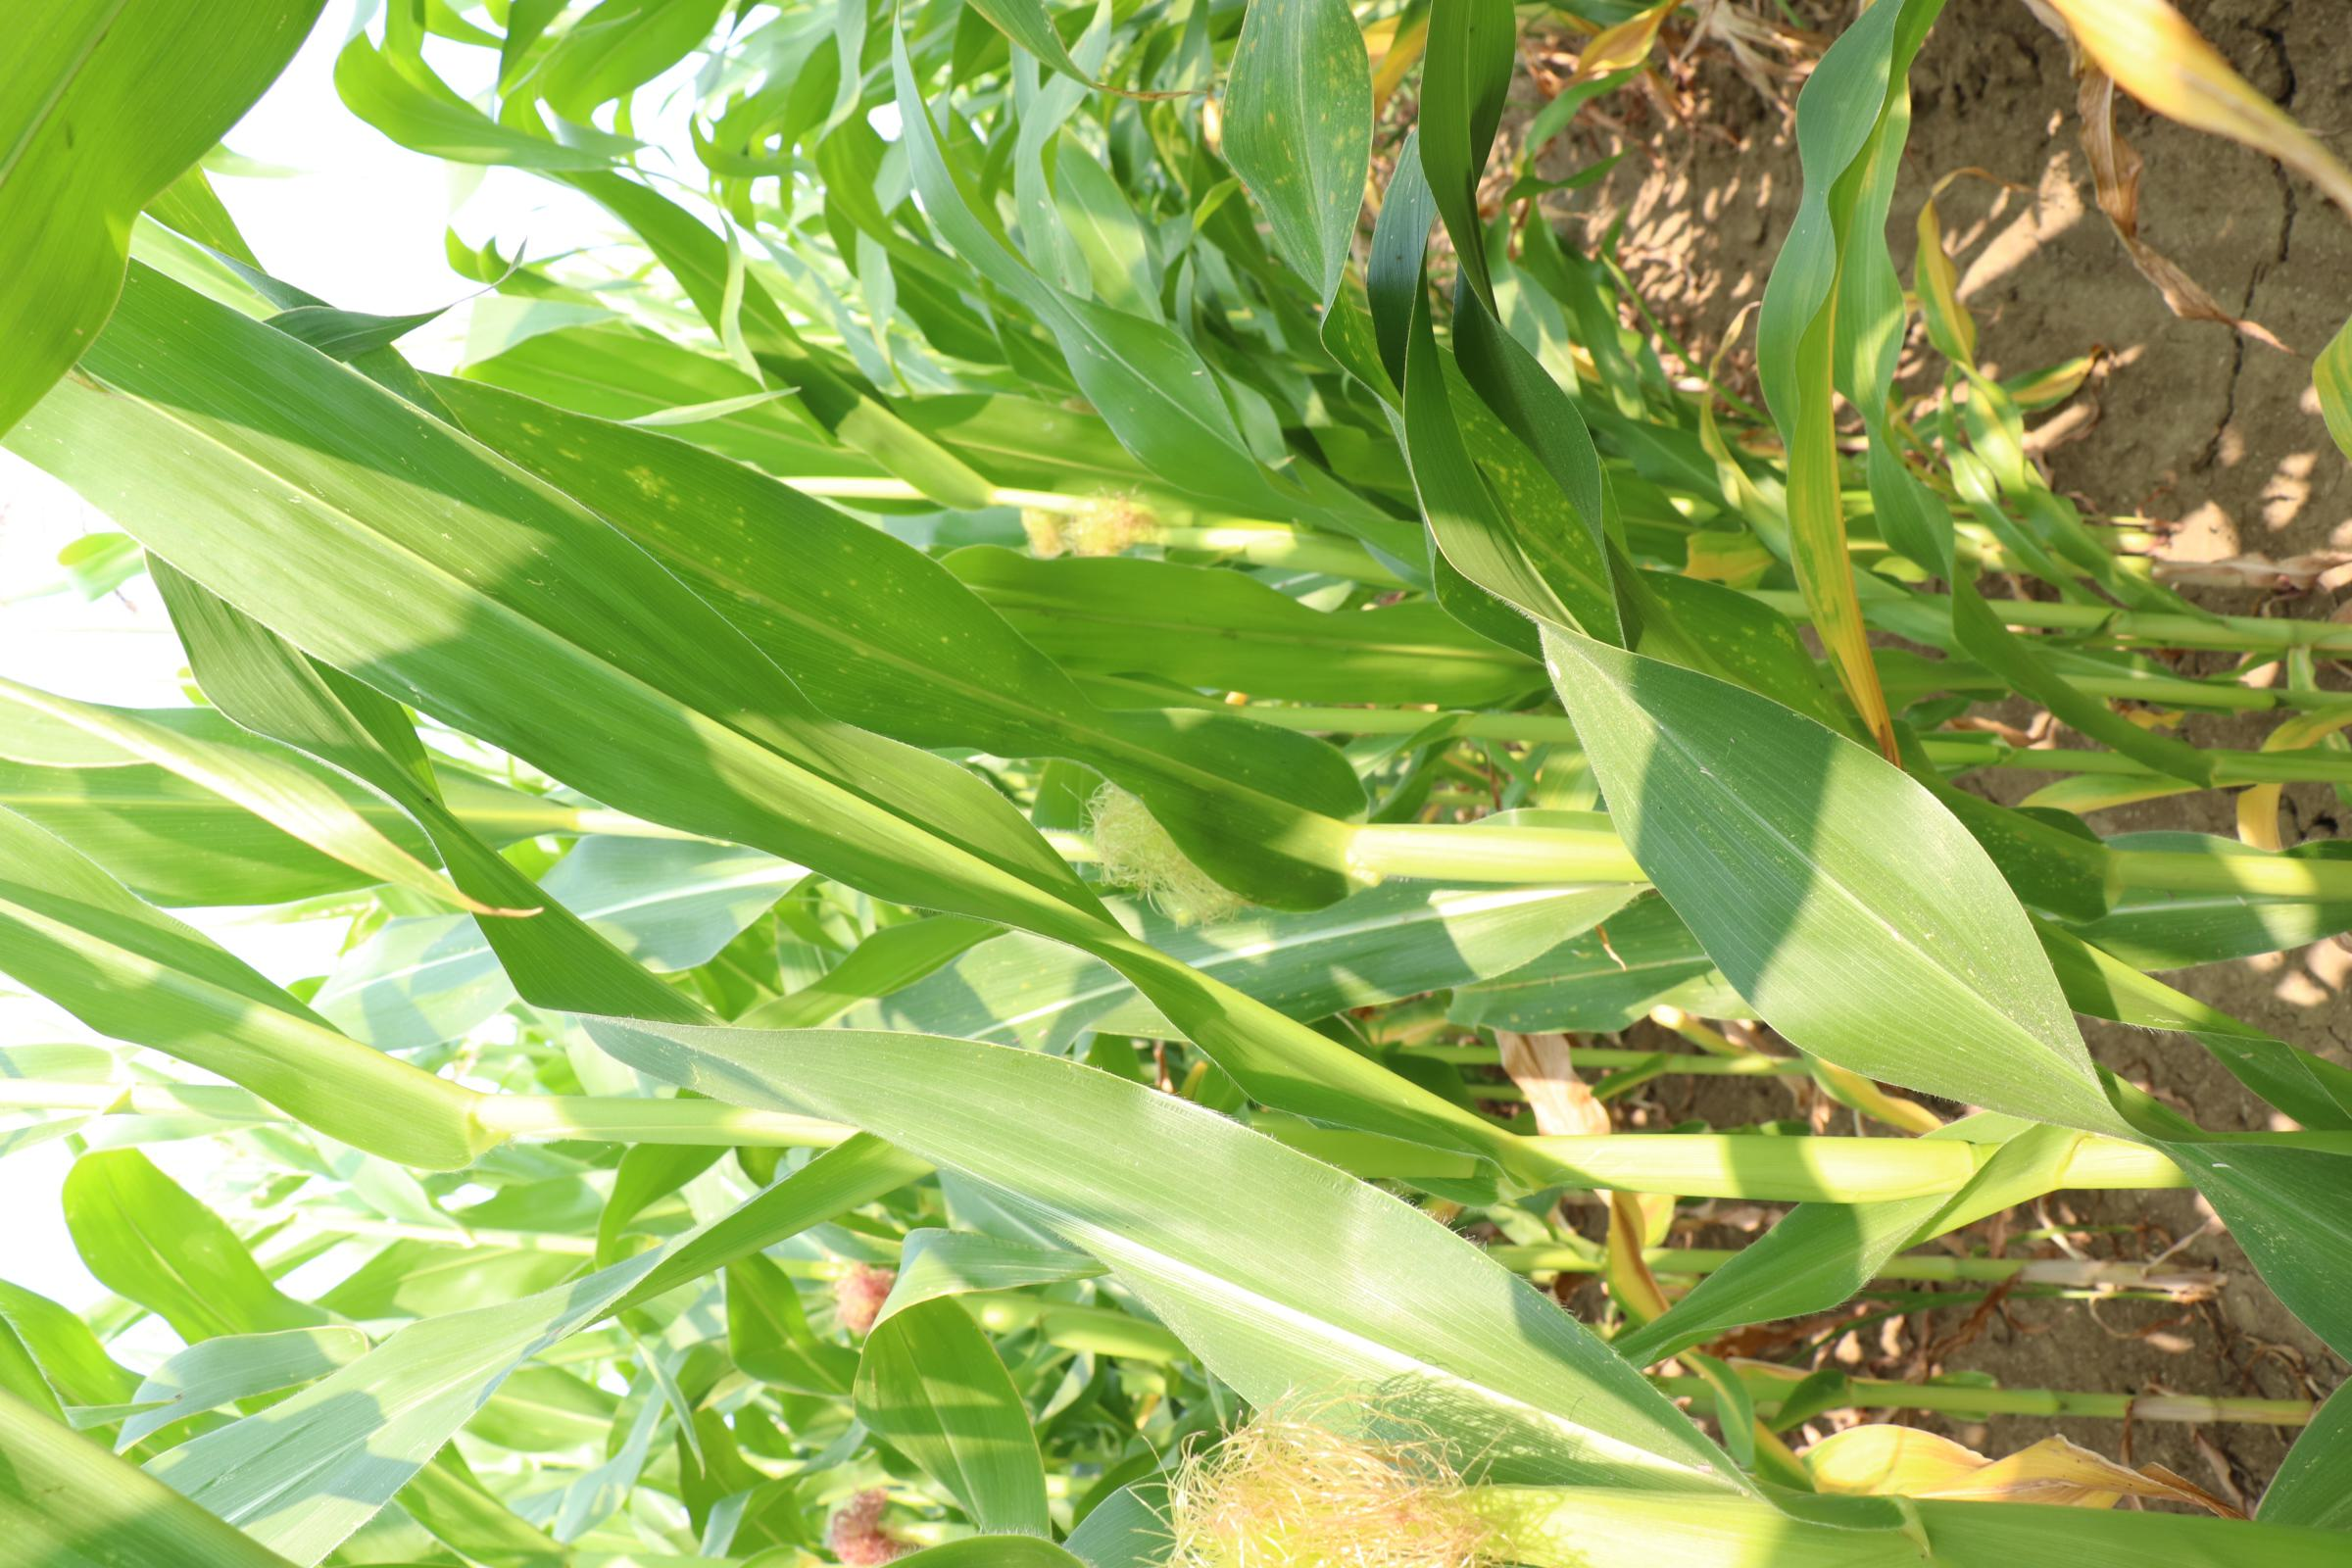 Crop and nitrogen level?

maize, reduced nitrogen fertilisation
